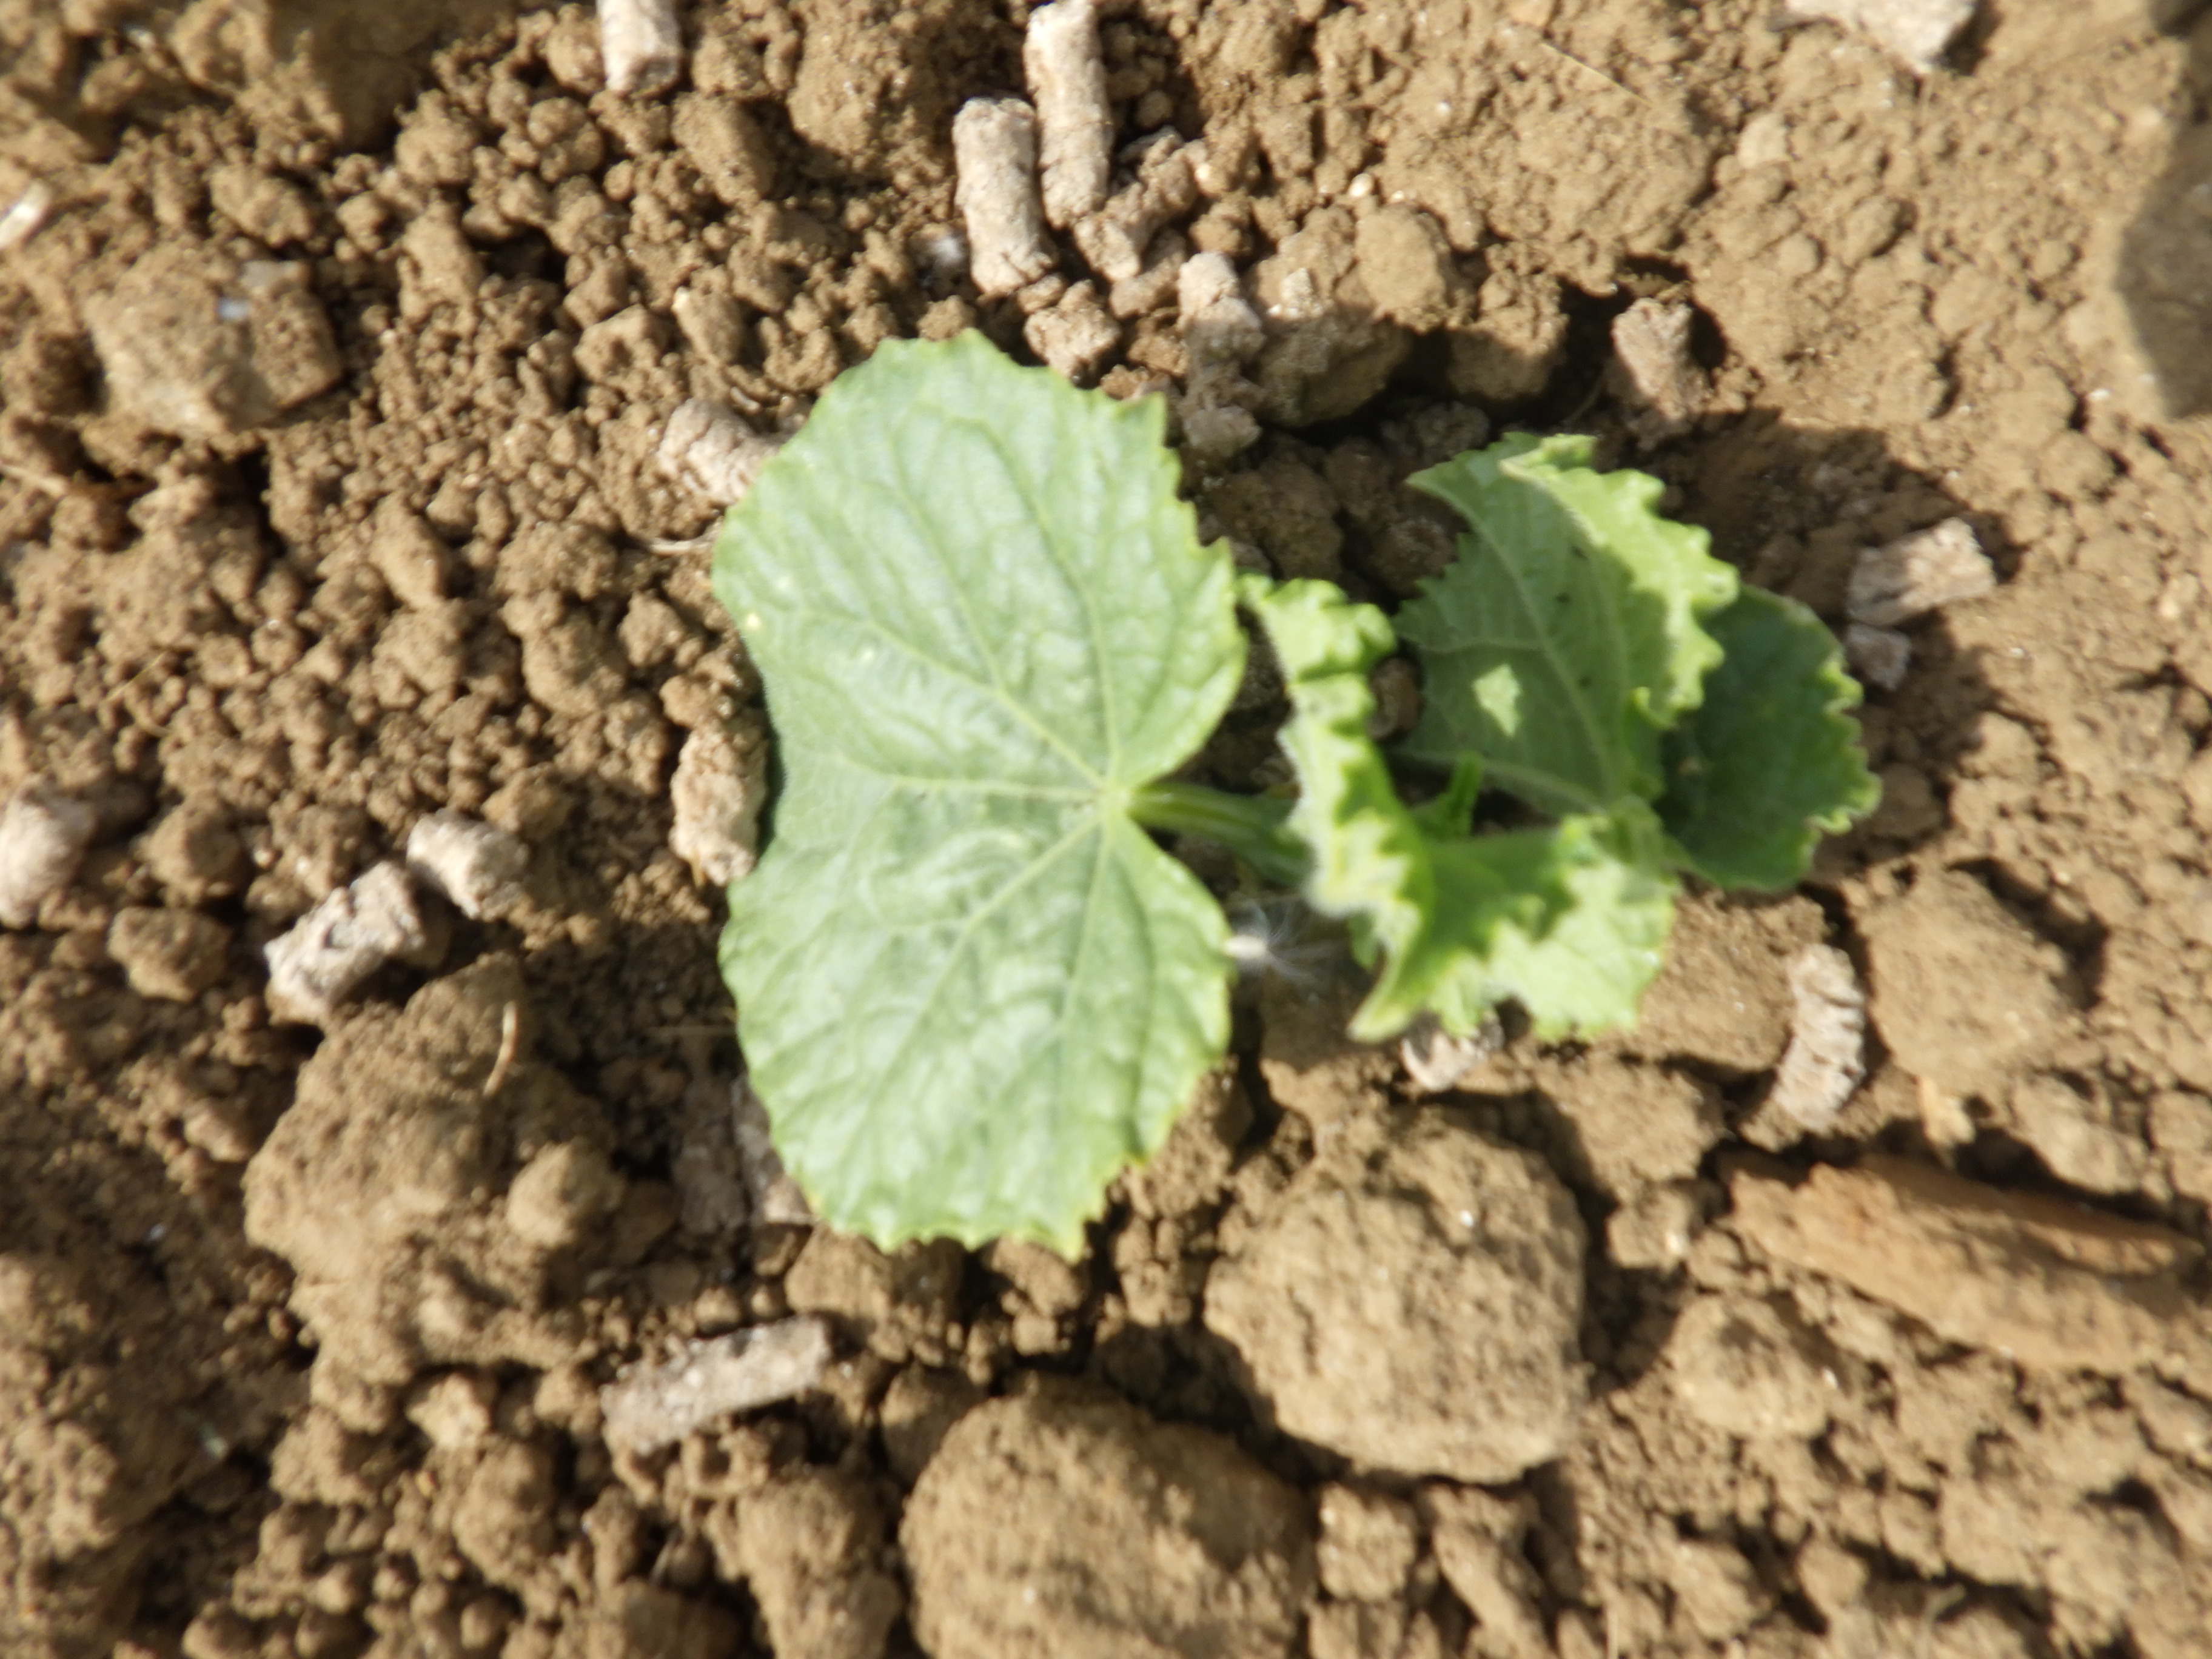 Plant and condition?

cucumber, healthy
